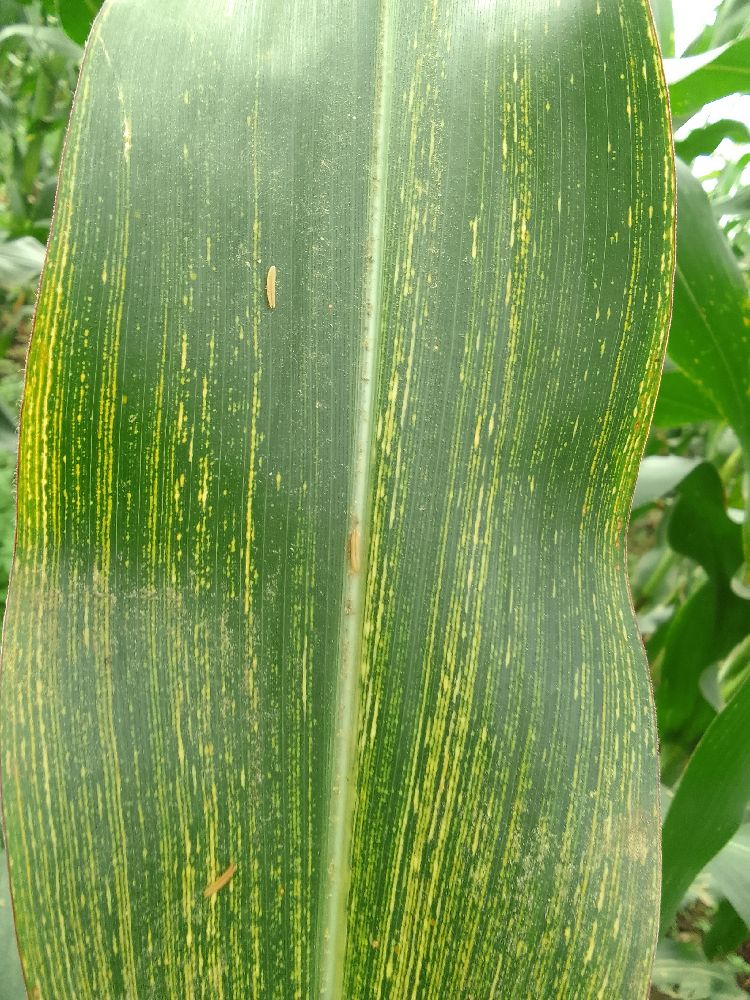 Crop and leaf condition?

maize, maize streak virus
